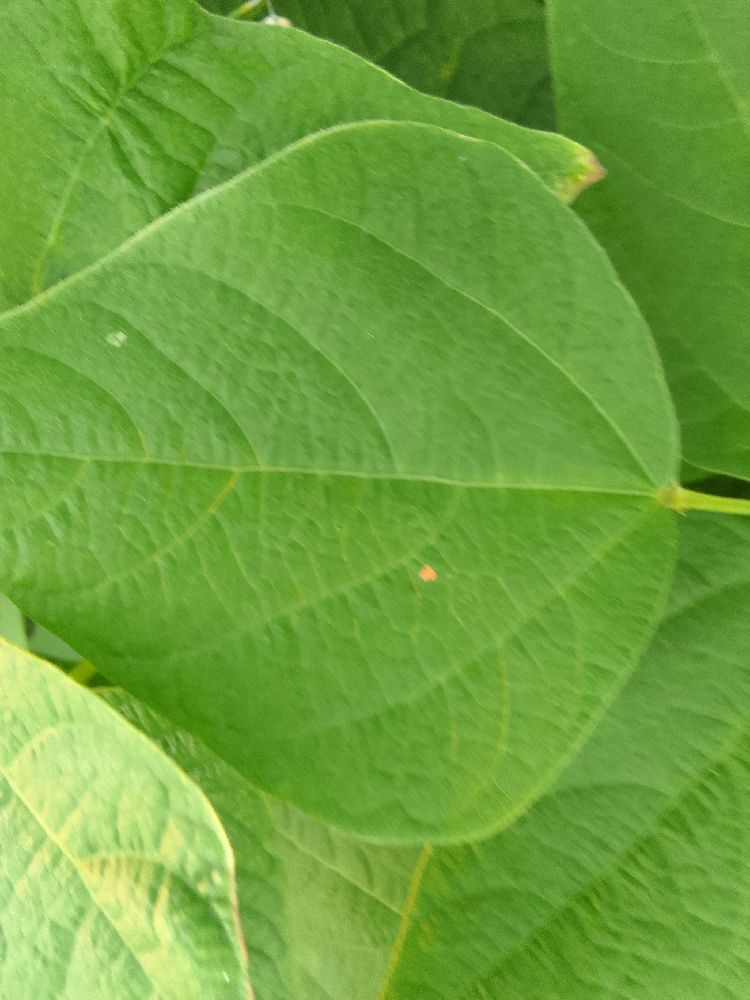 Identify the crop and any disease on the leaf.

common bean, healthy
